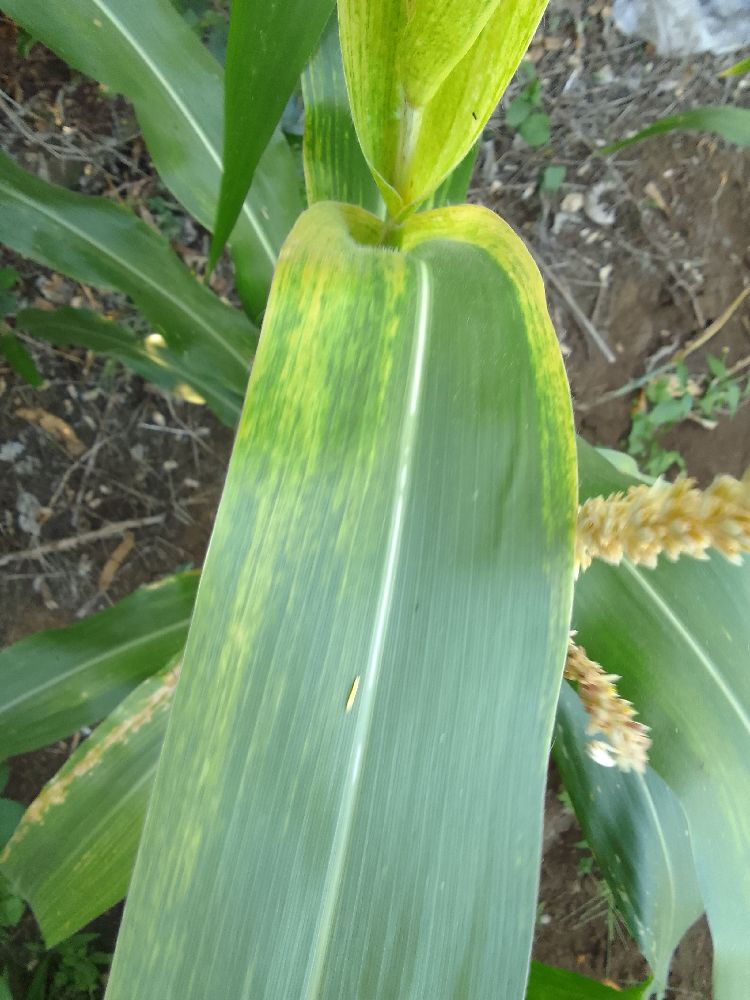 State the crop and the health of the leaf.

maize, maize lethal necrosis
